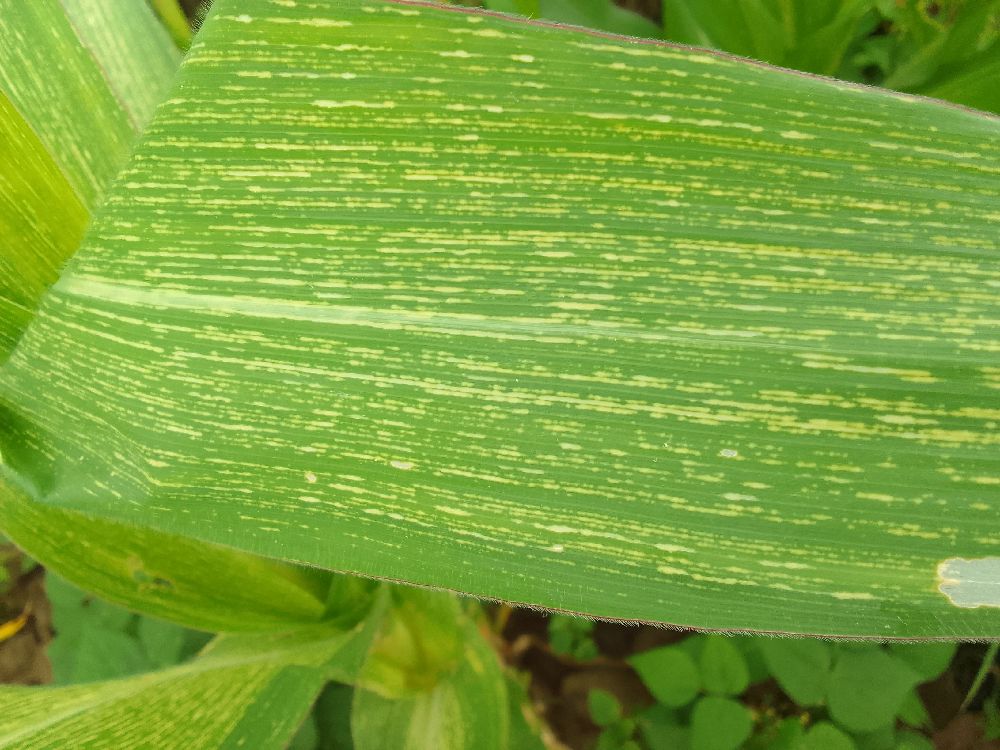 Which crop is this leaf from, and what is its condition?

maize, maize streak virus
